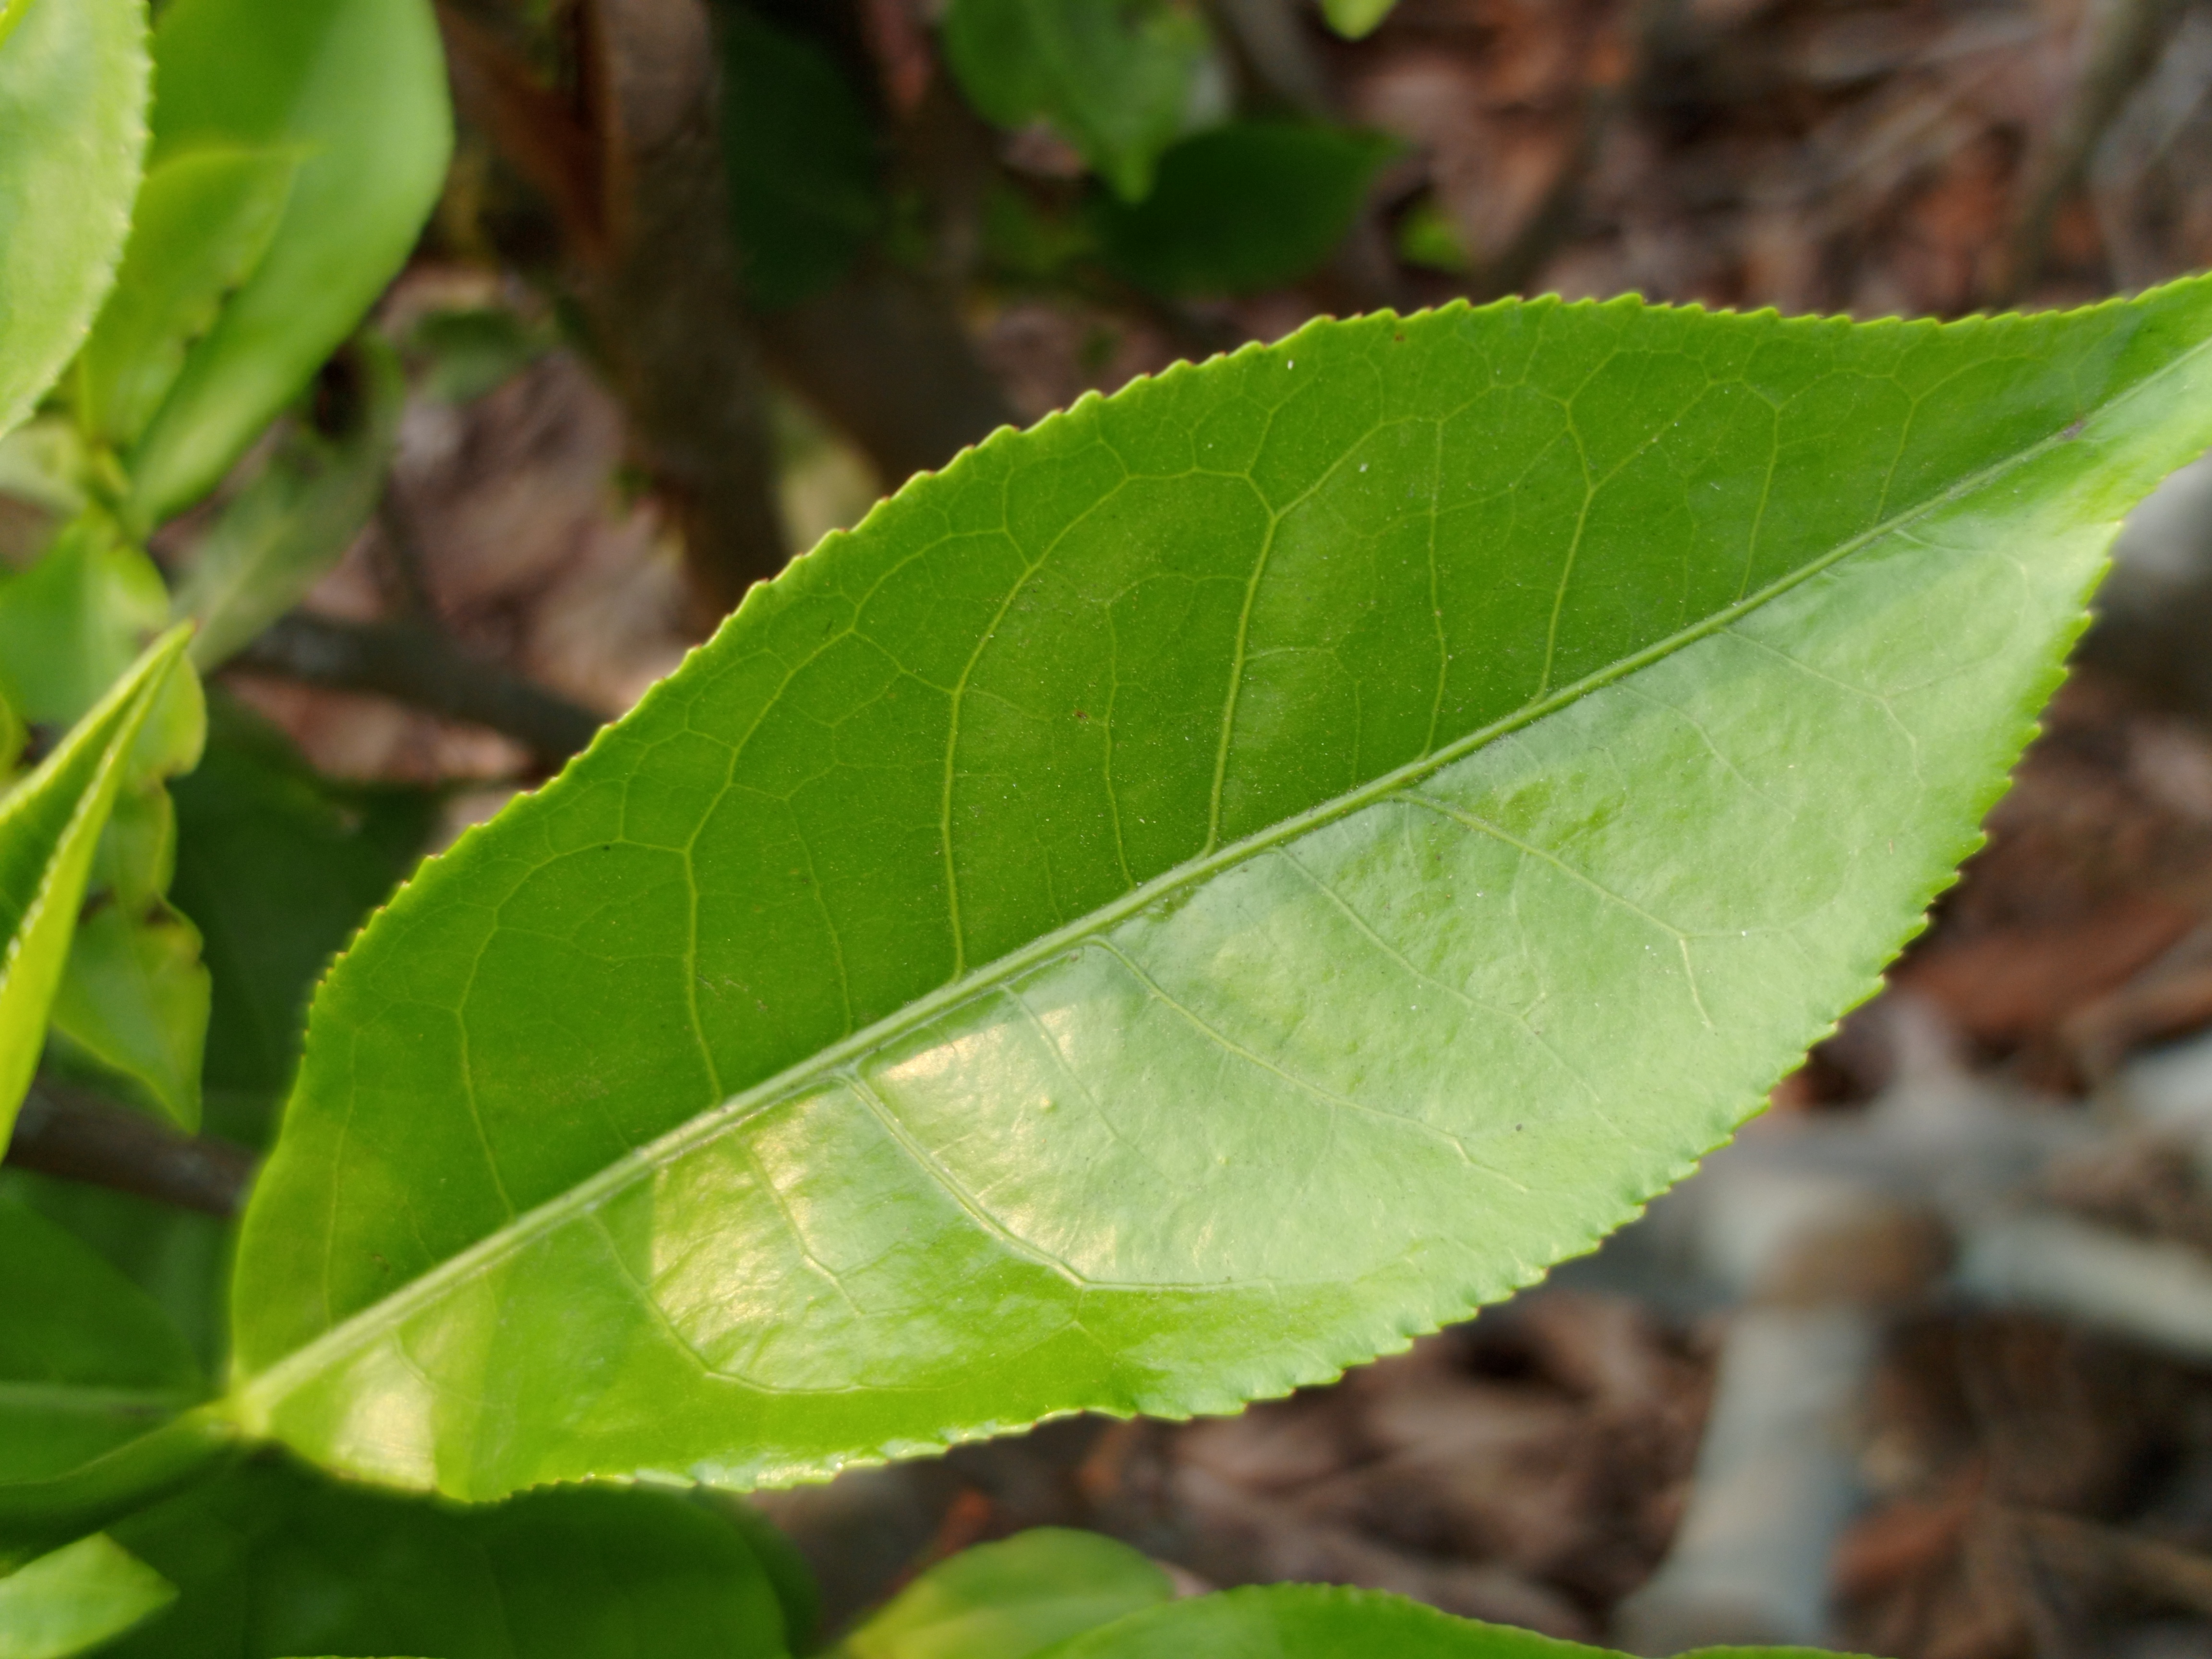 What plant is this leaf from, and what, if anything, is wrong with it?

tea, healthy leaf
